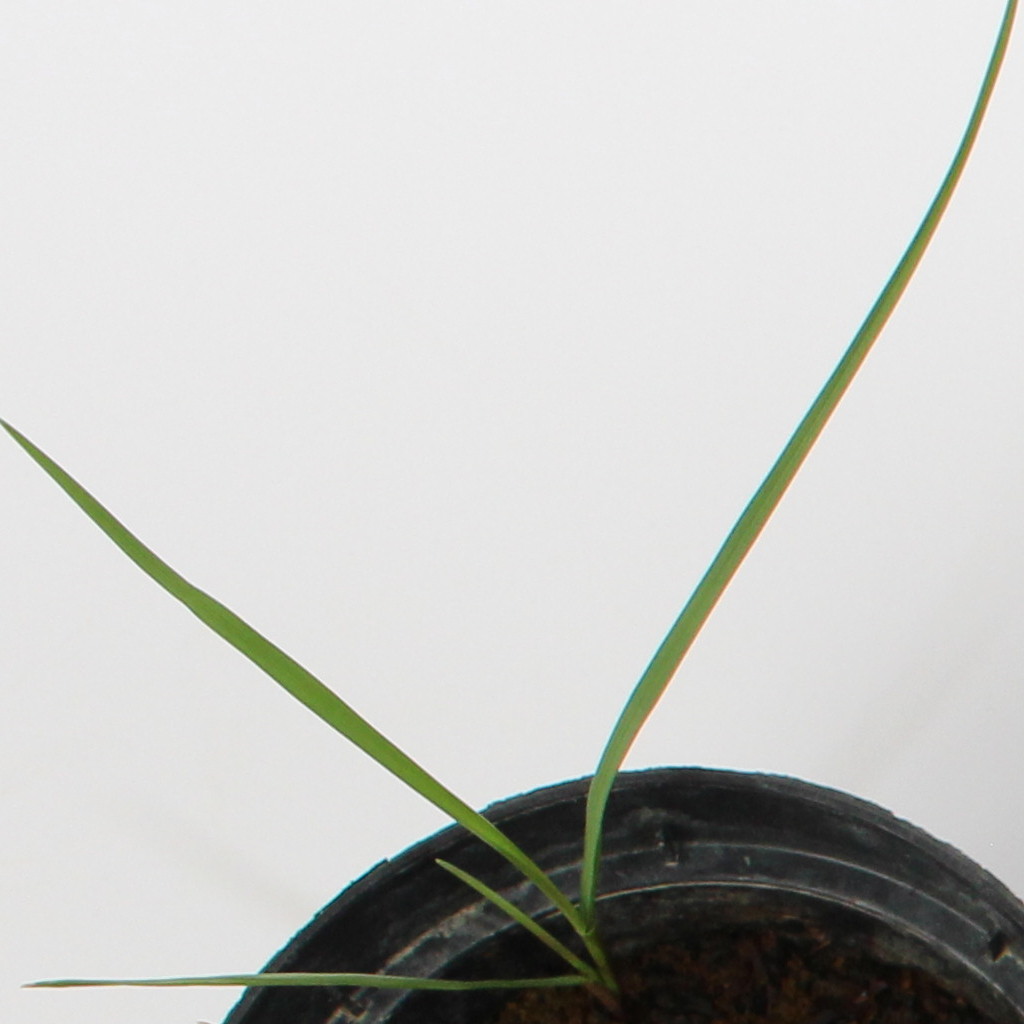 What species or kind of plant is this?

Lolium multiflorum
